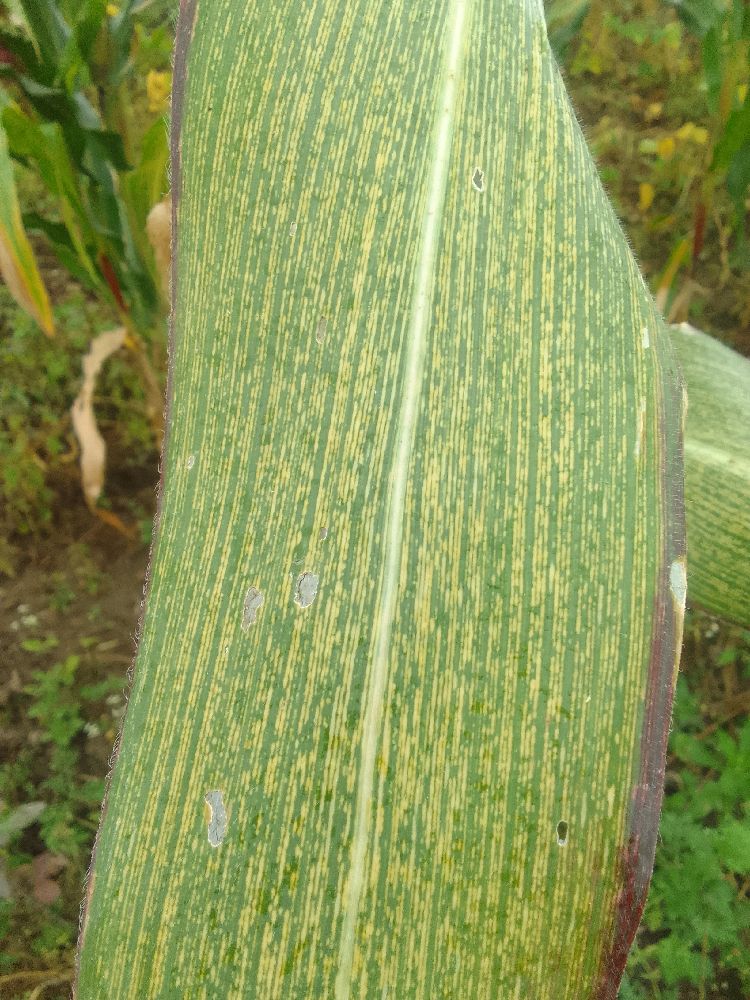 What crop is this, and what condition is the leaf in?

maize, maize streak virus
